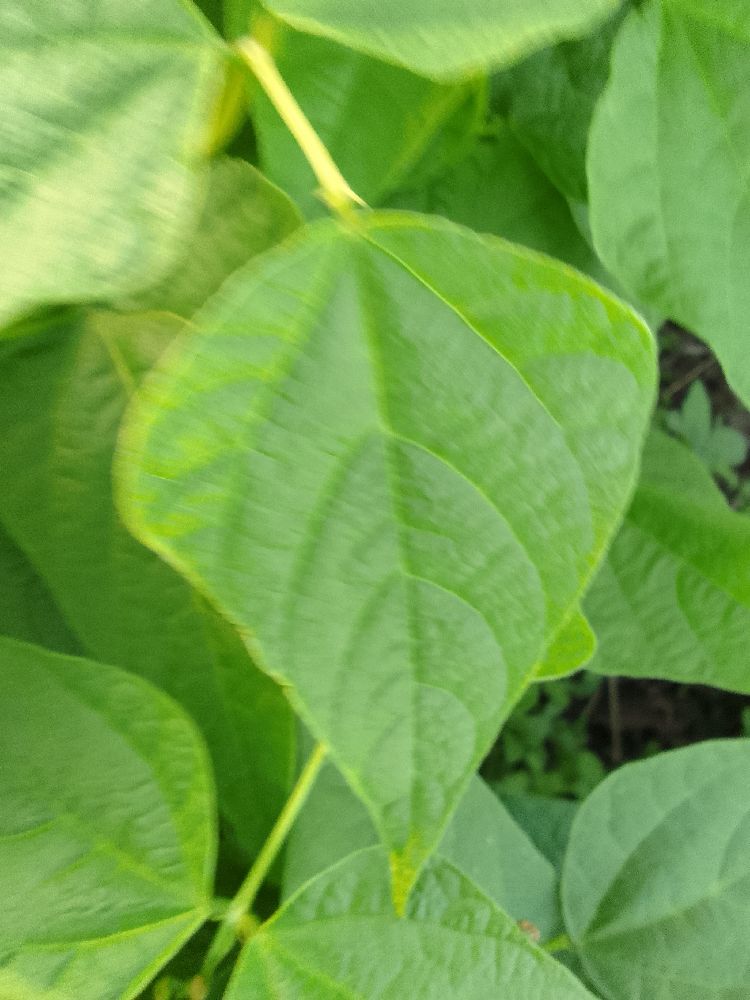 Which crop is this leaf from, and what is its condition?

common bean, healthy
